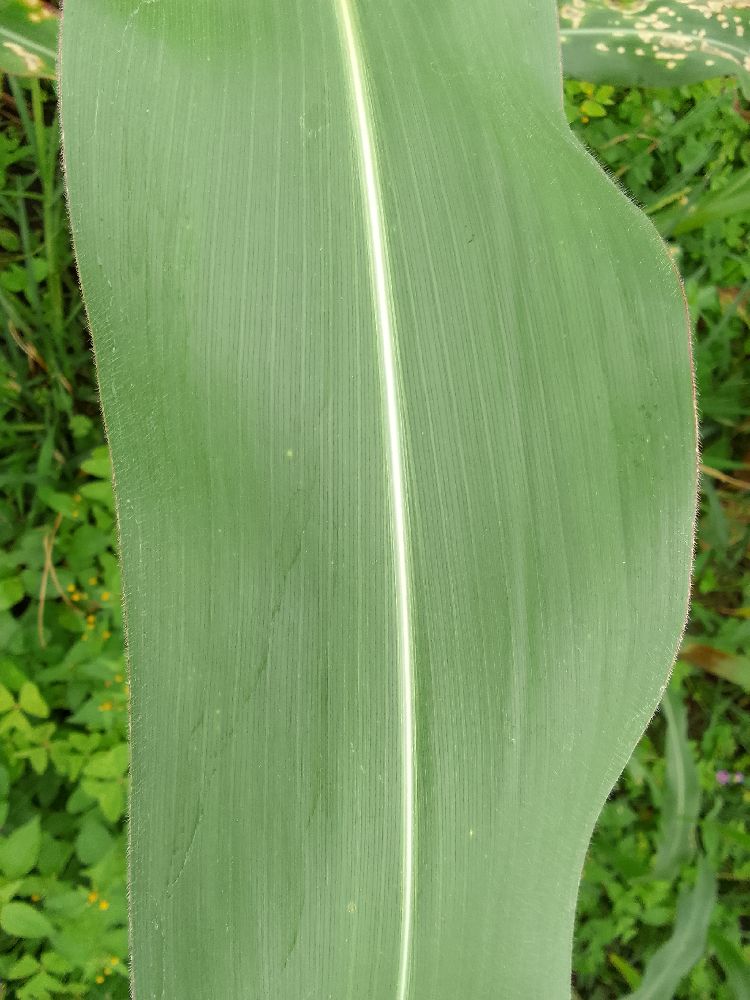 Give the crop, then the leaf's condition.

maize, healthy
